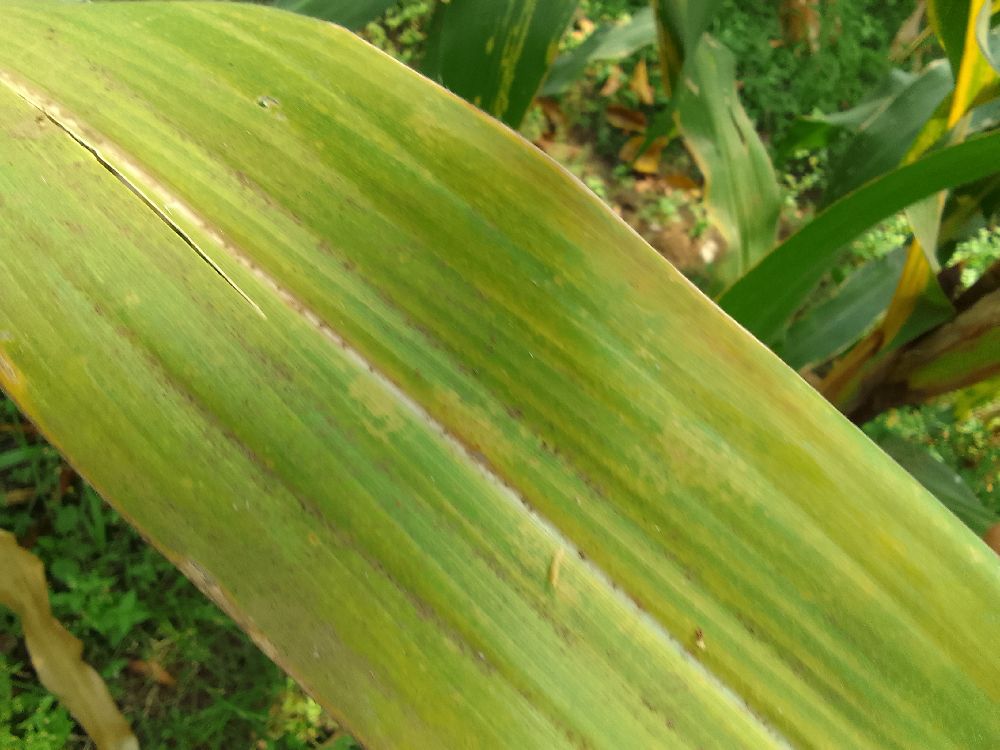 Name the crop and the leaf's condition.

maize, maize lethal necrosis
